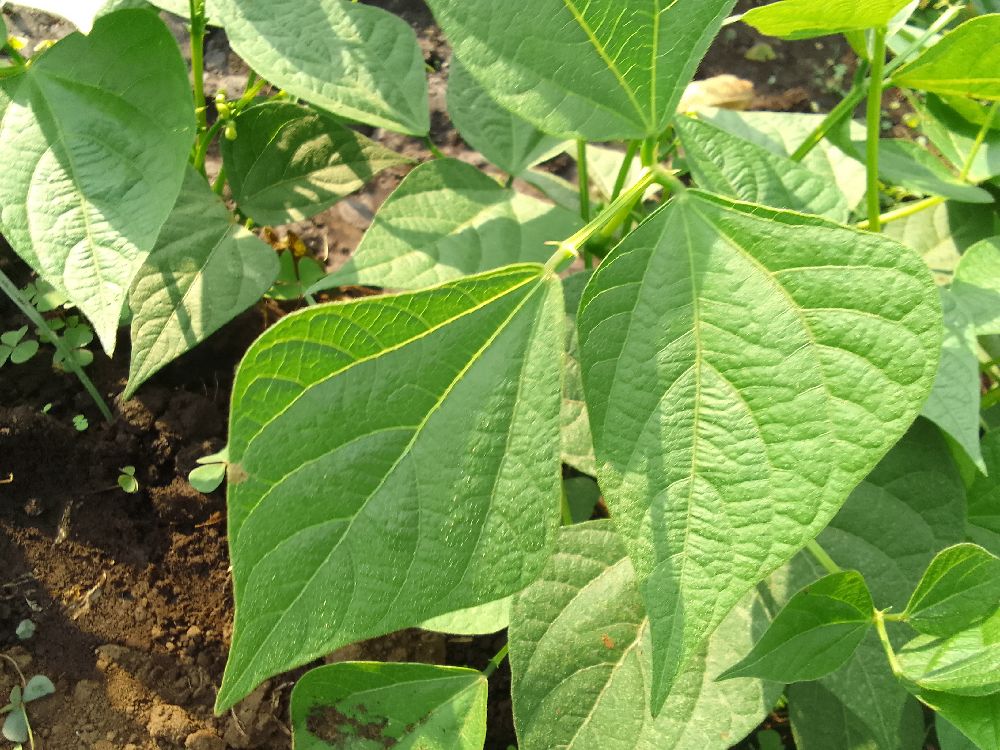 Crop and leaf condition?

common bean, healthy
